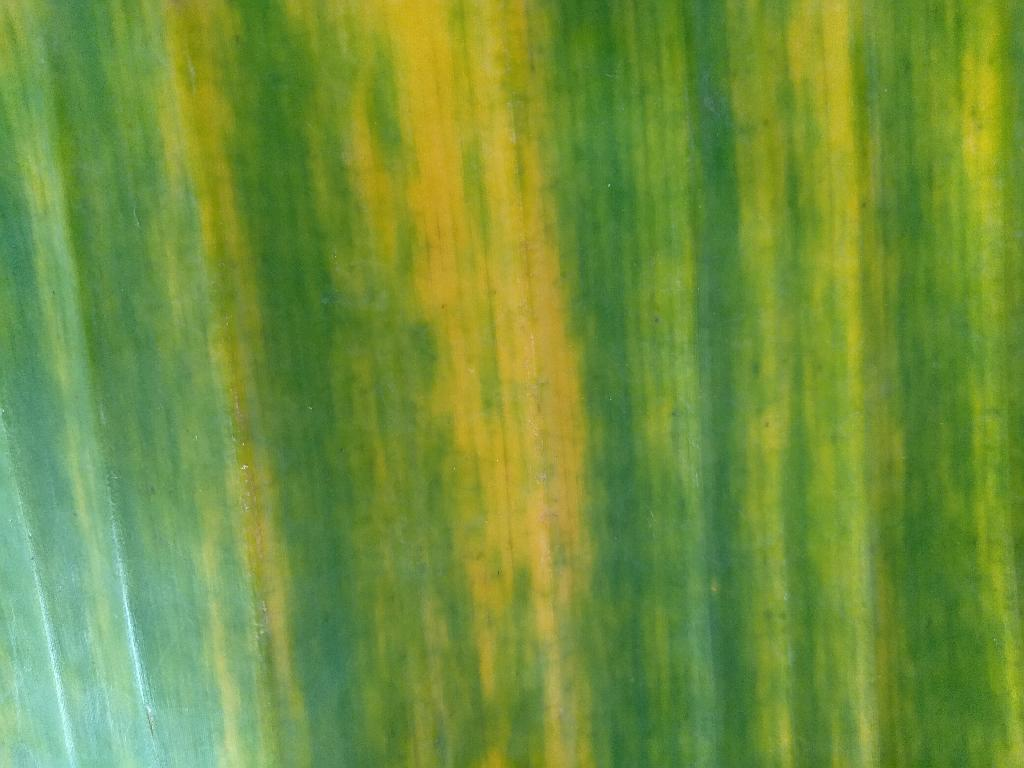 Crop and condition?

banana, fusarium wilt race 1
